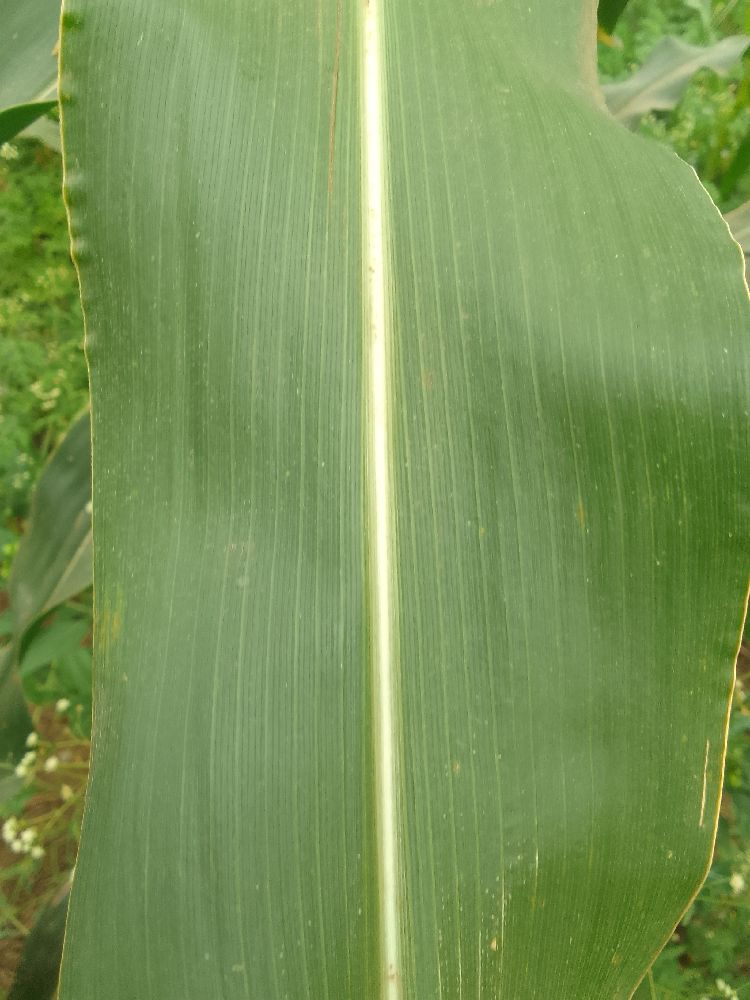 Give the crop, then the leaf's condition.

maize, healthy
